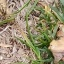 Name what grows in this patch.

grass
